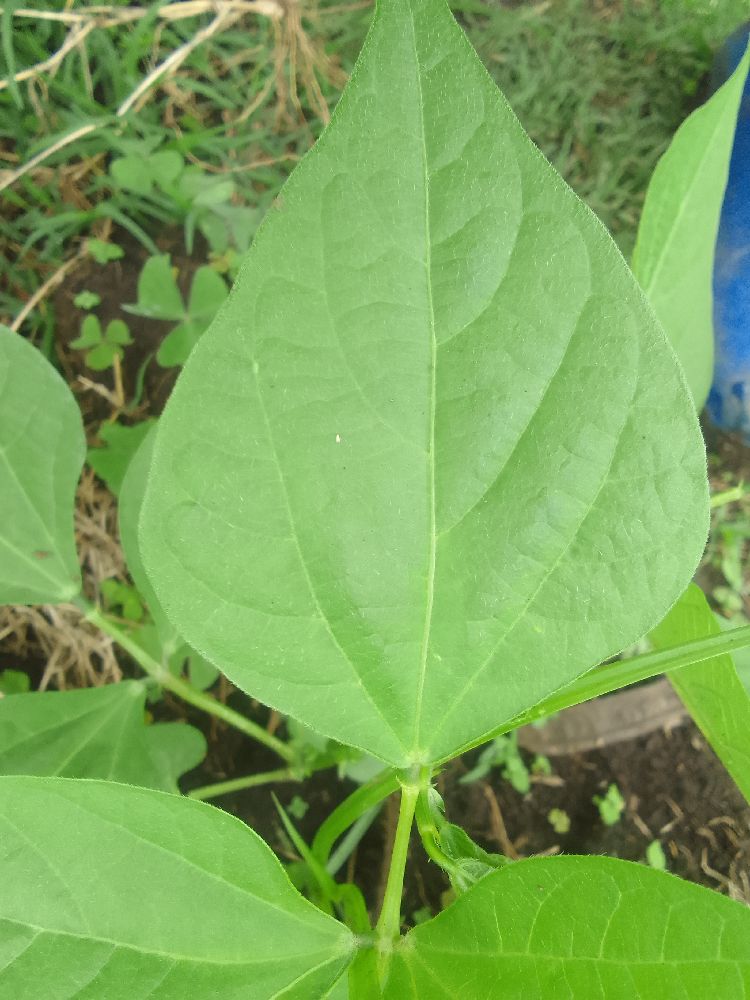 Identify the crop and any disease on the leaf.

common bean, healthy
